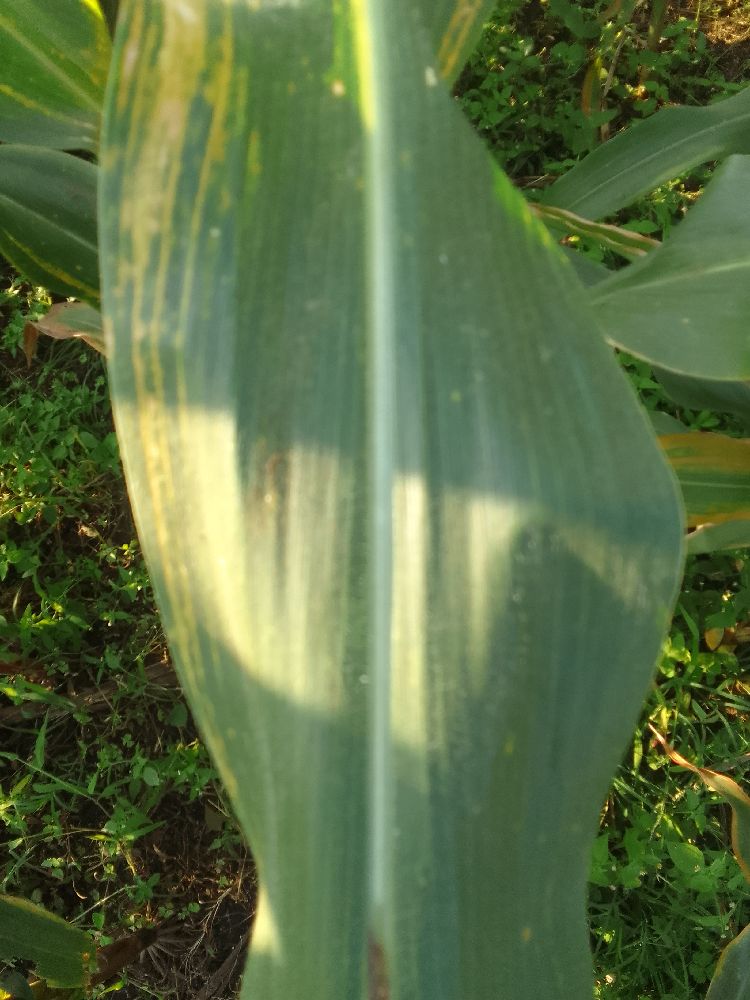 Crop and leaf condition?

maize, maize lethal necrosis
